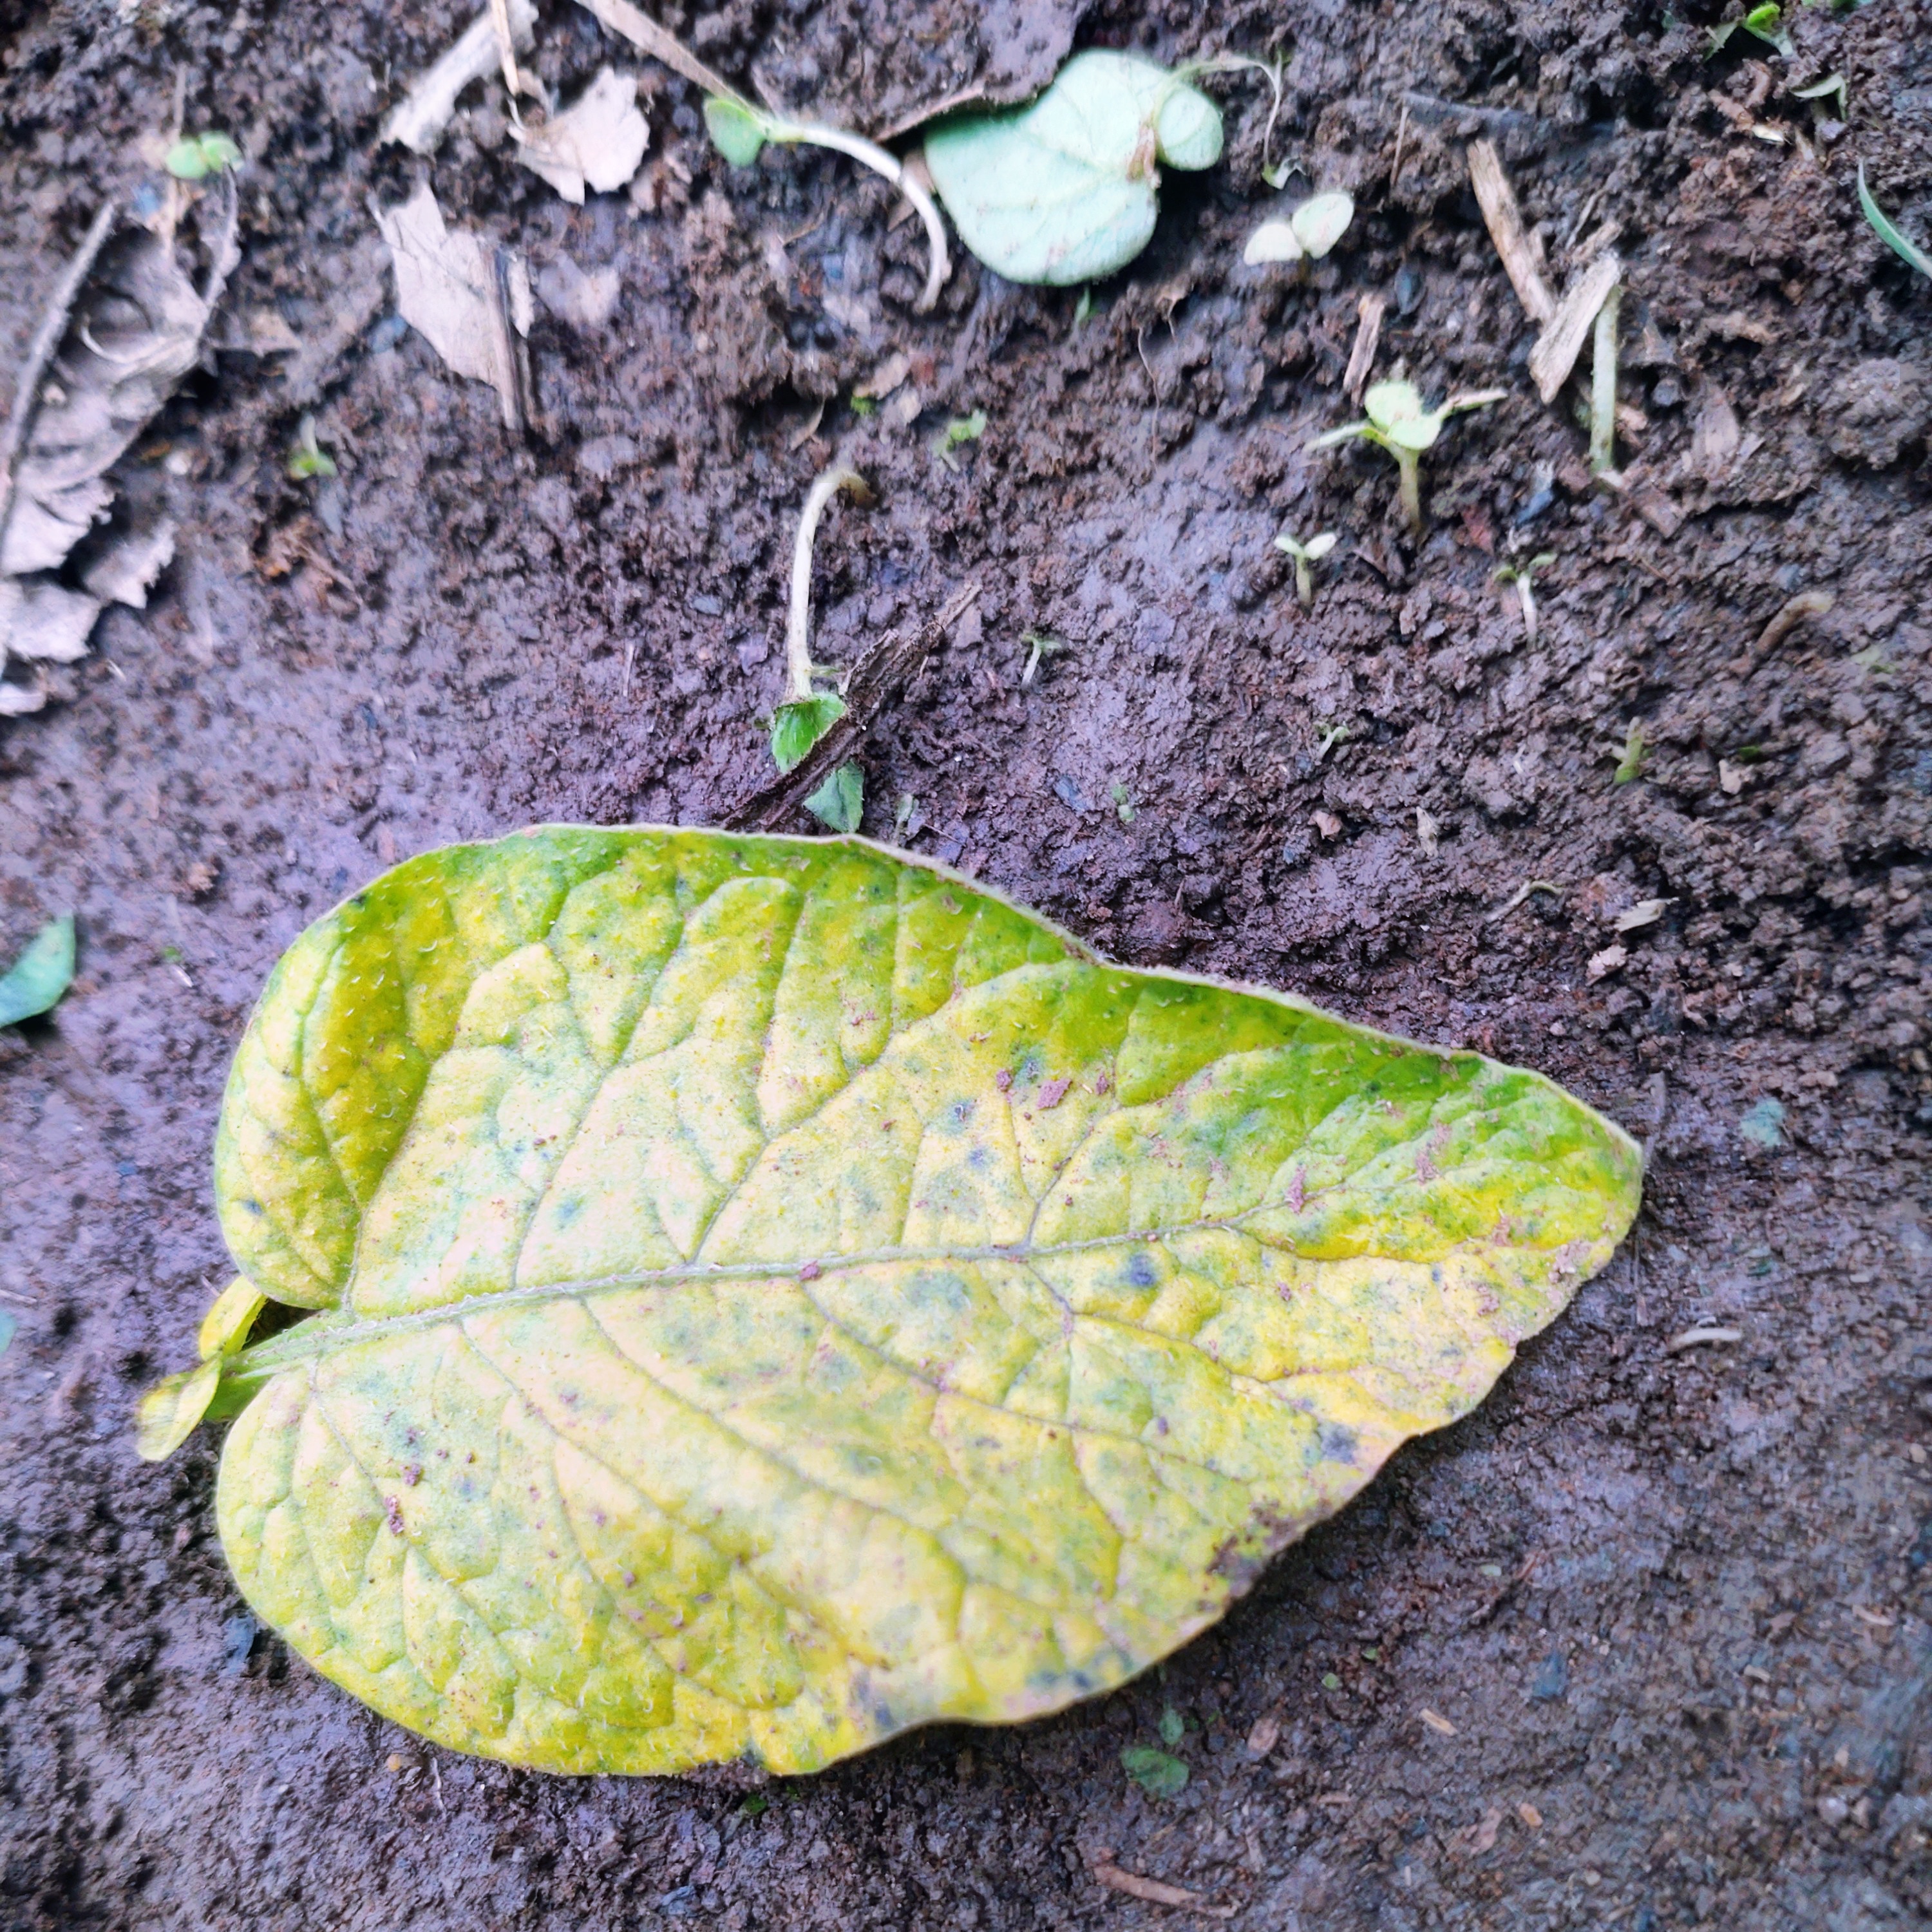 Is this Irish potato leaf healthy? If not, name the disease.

late blight
